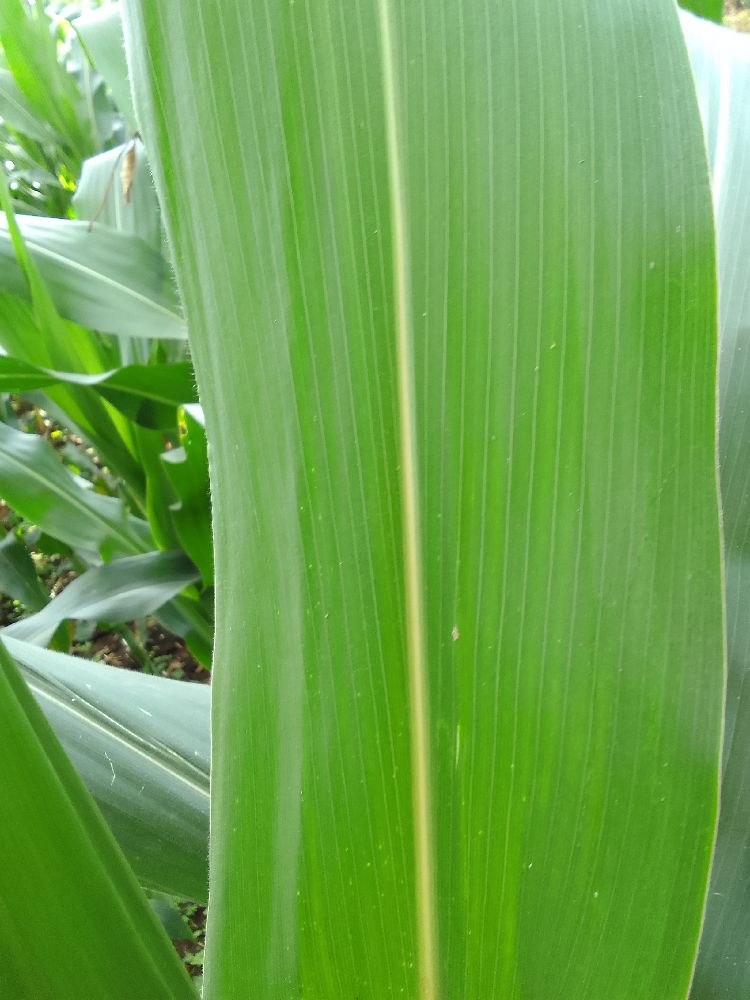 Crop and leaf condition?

maize, healthy
